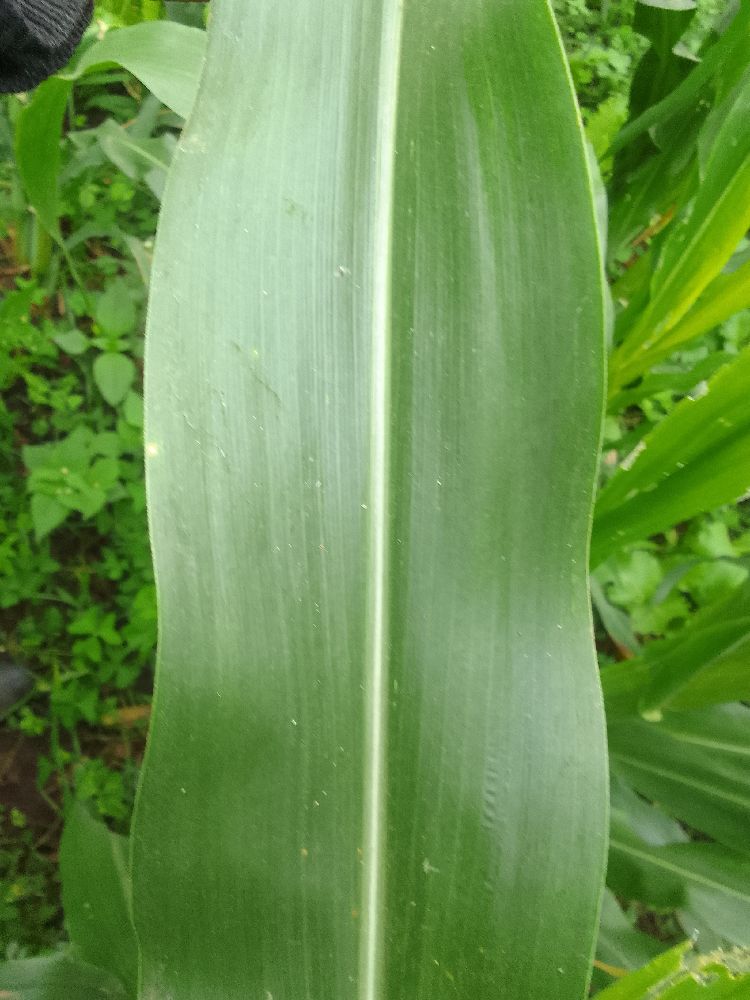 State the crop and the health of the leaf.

maize, healthy
